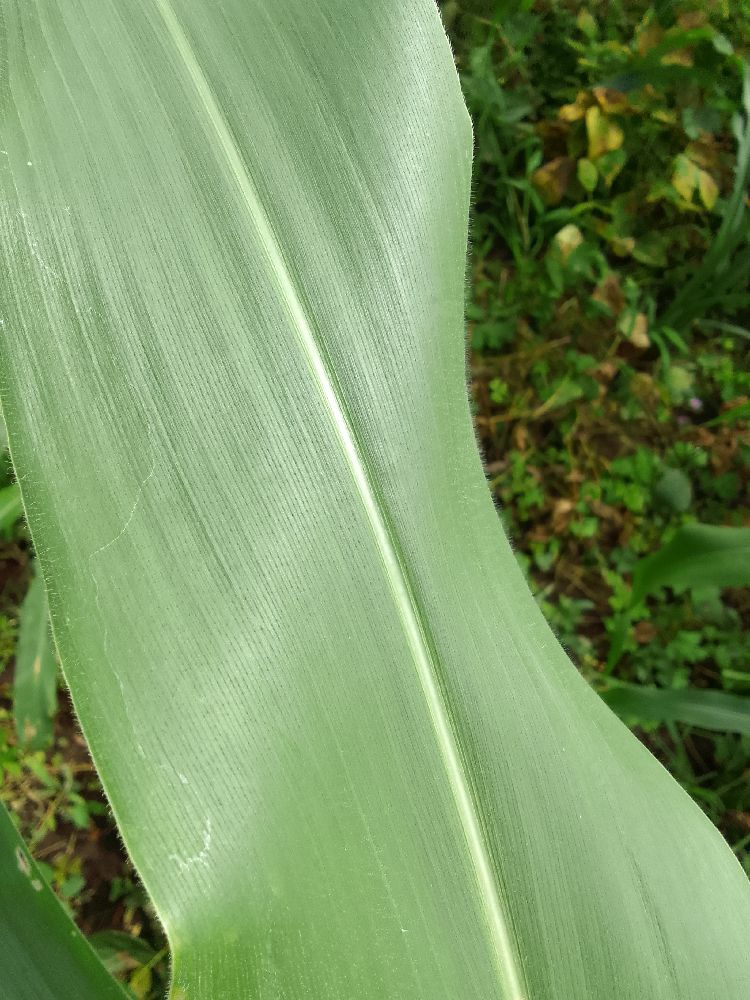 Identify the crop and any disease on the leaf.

maize, healthy
